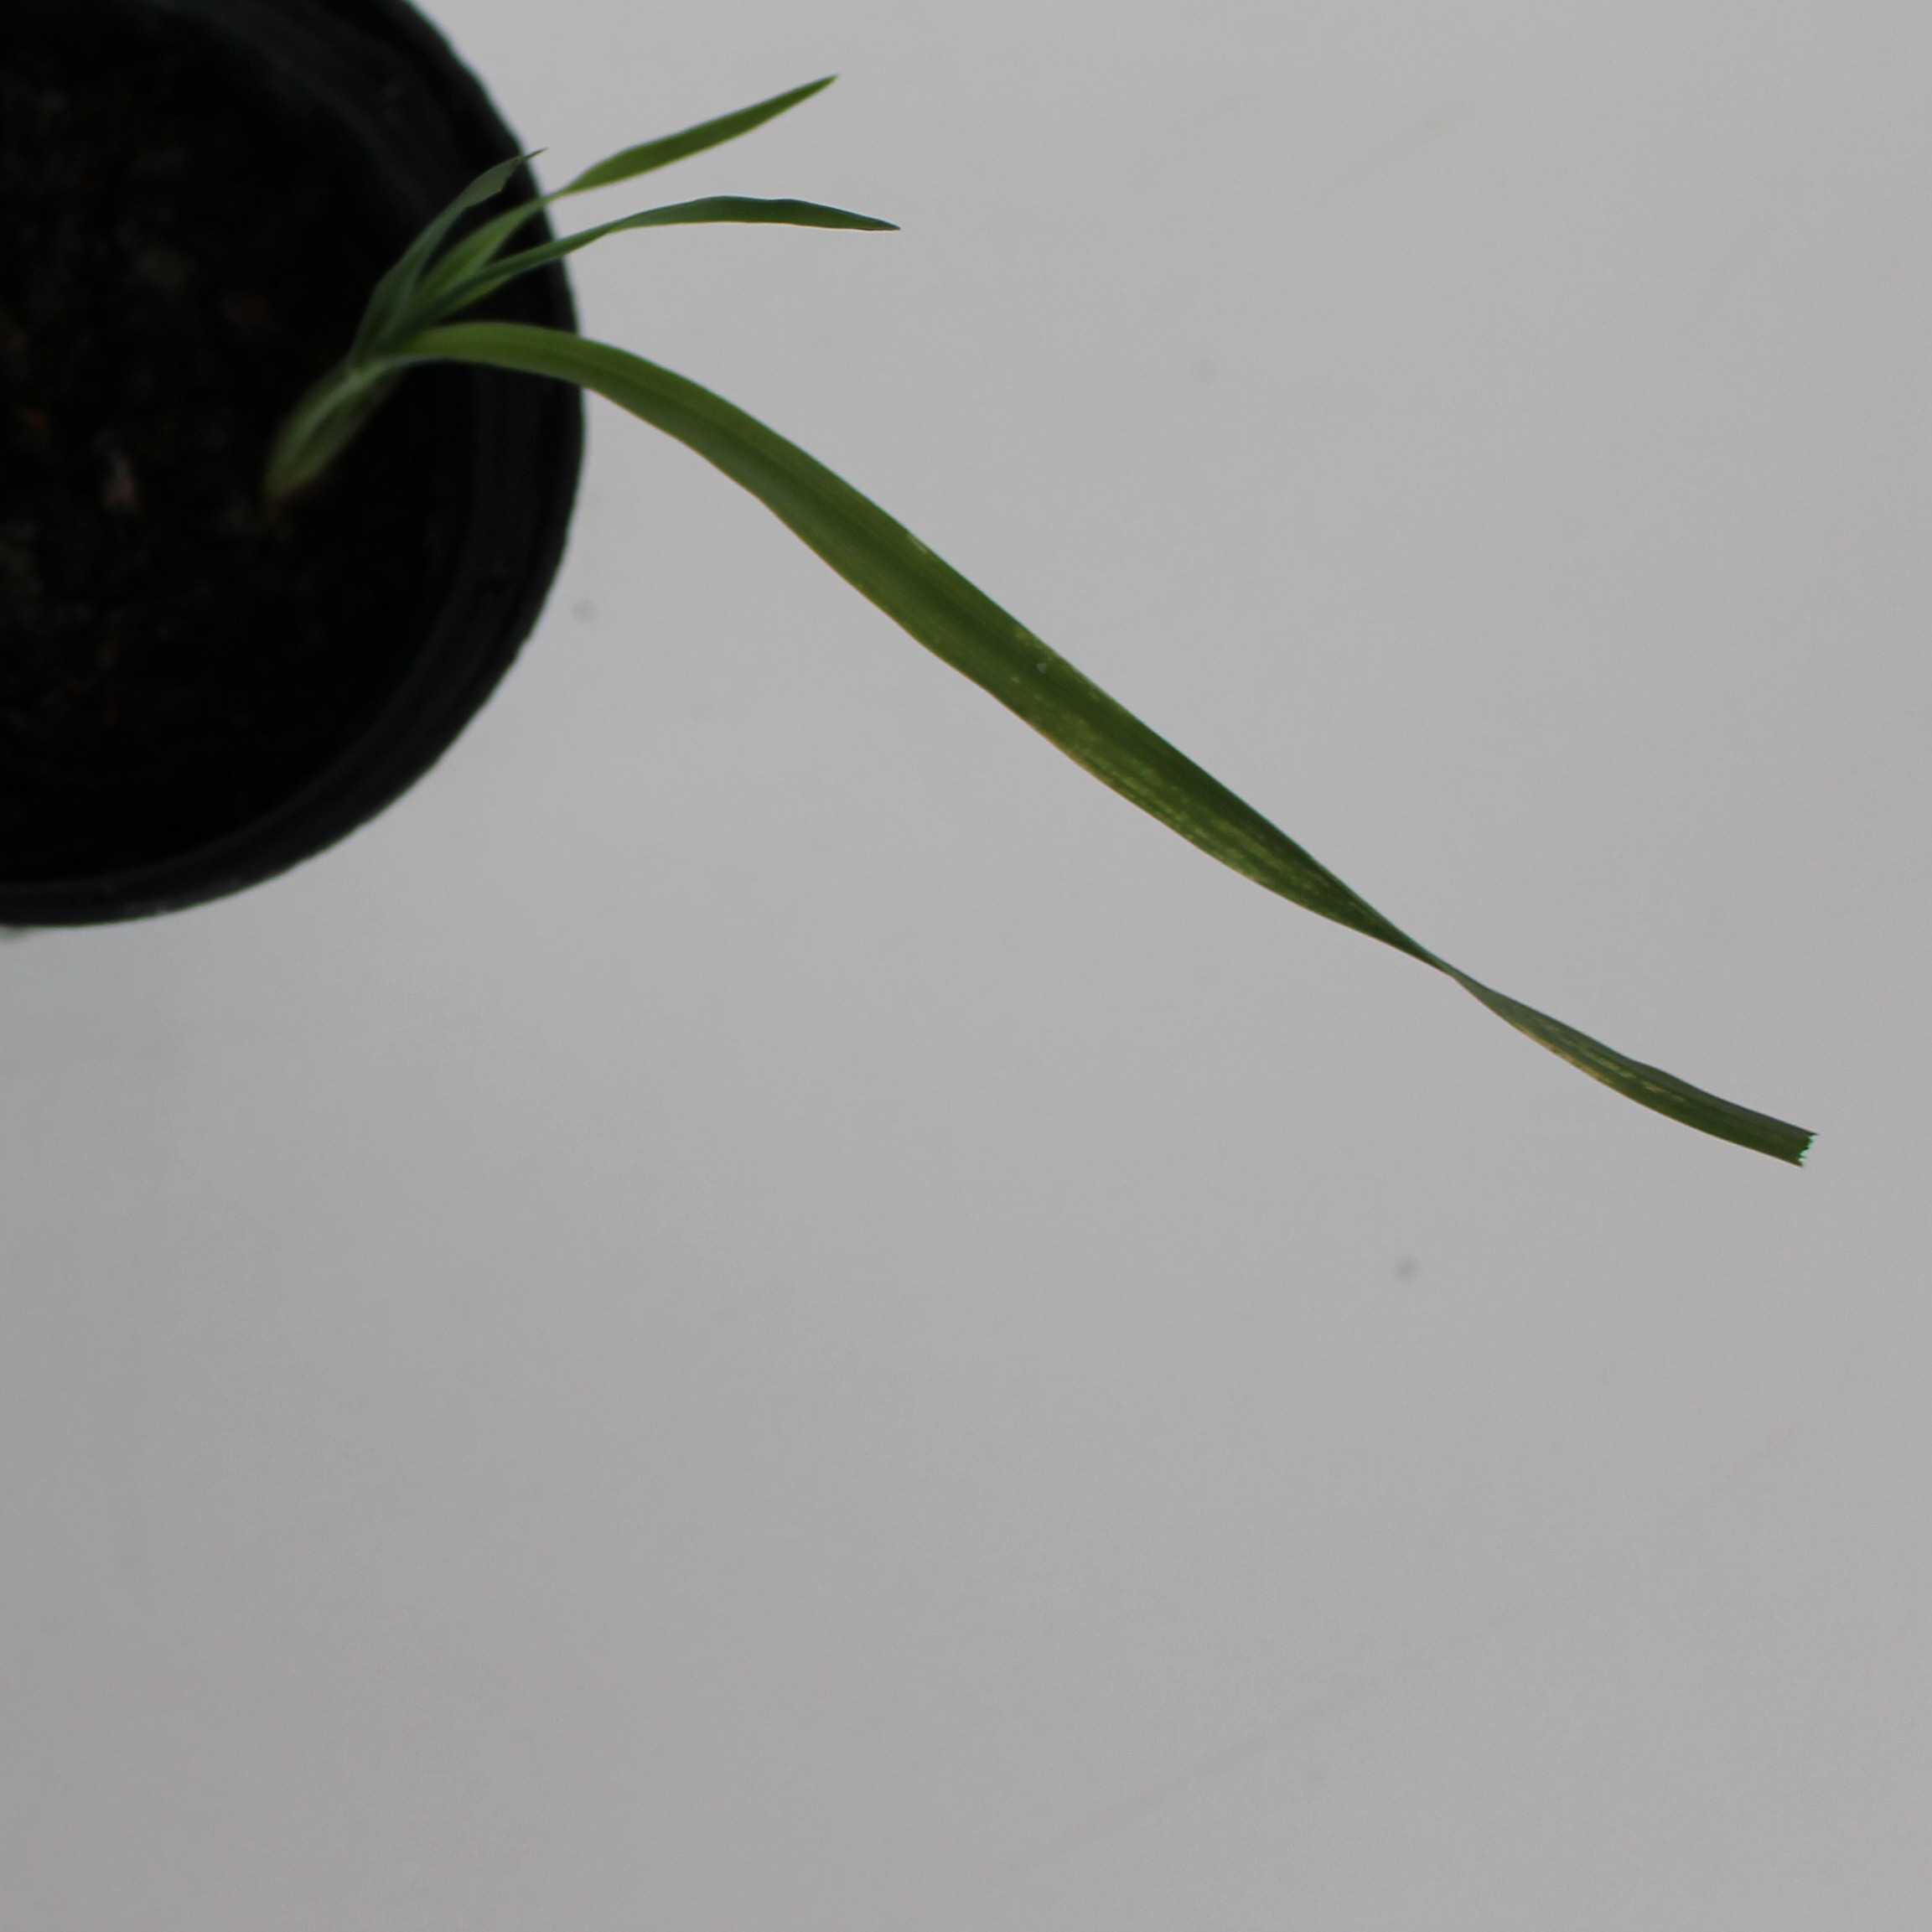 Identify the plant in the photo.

Avena sterilis
